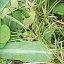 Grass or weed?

structured weed
